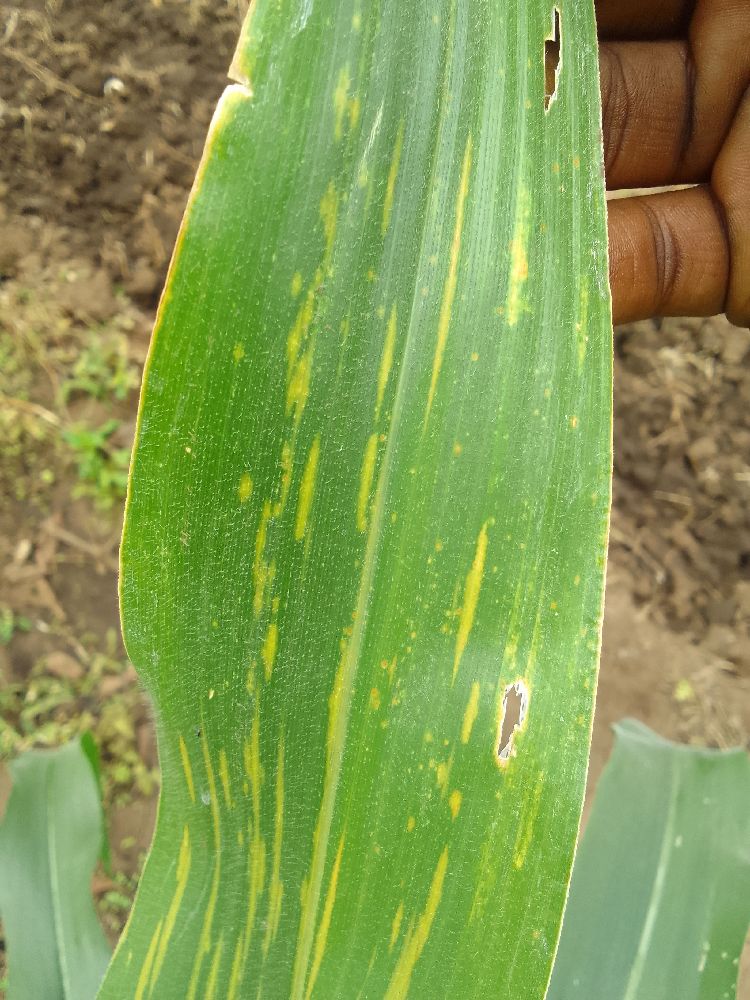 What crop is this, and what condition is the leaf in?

maize, maize lethal necrosis
